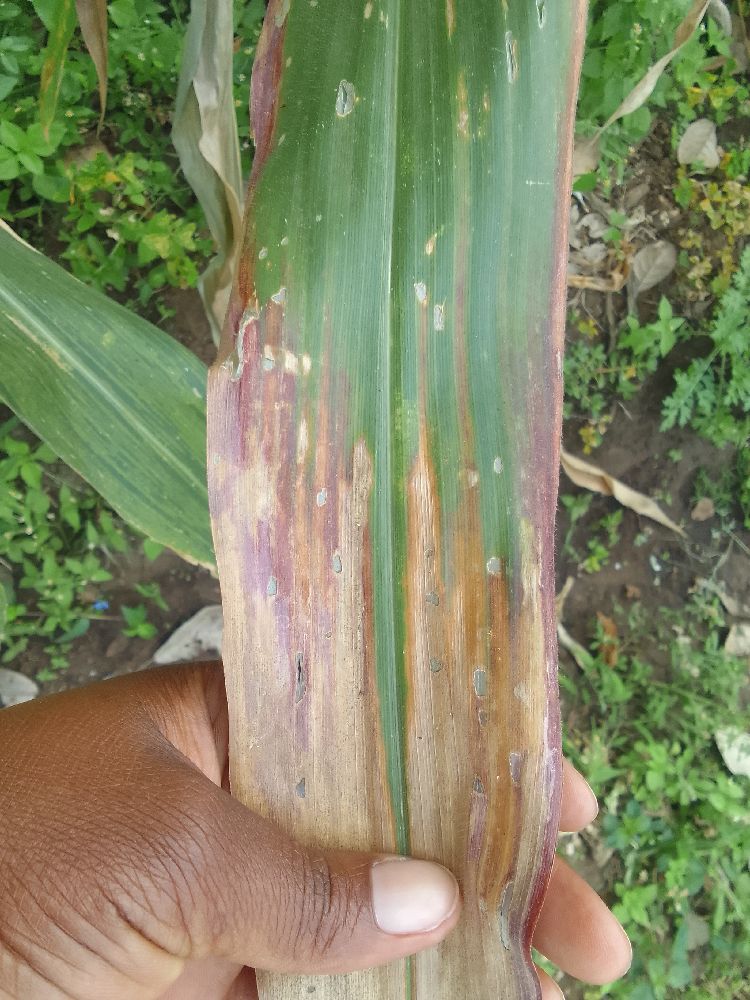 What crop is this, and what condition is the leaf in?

maize, maize lethal necrosis
